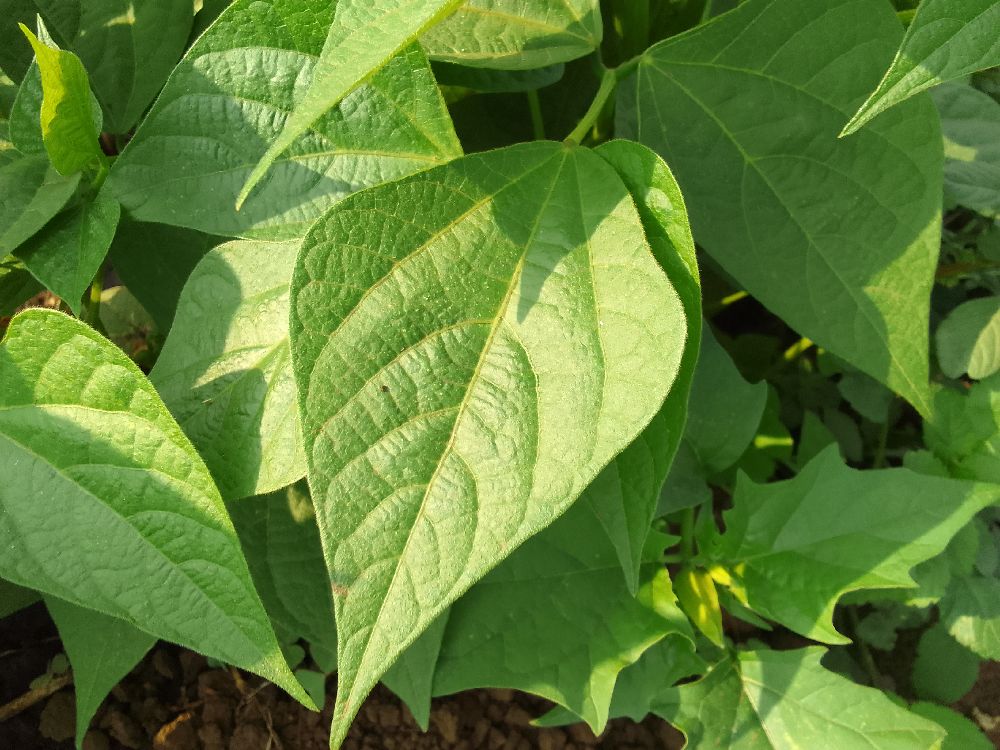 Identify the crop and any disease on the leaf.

common bean, healthy
